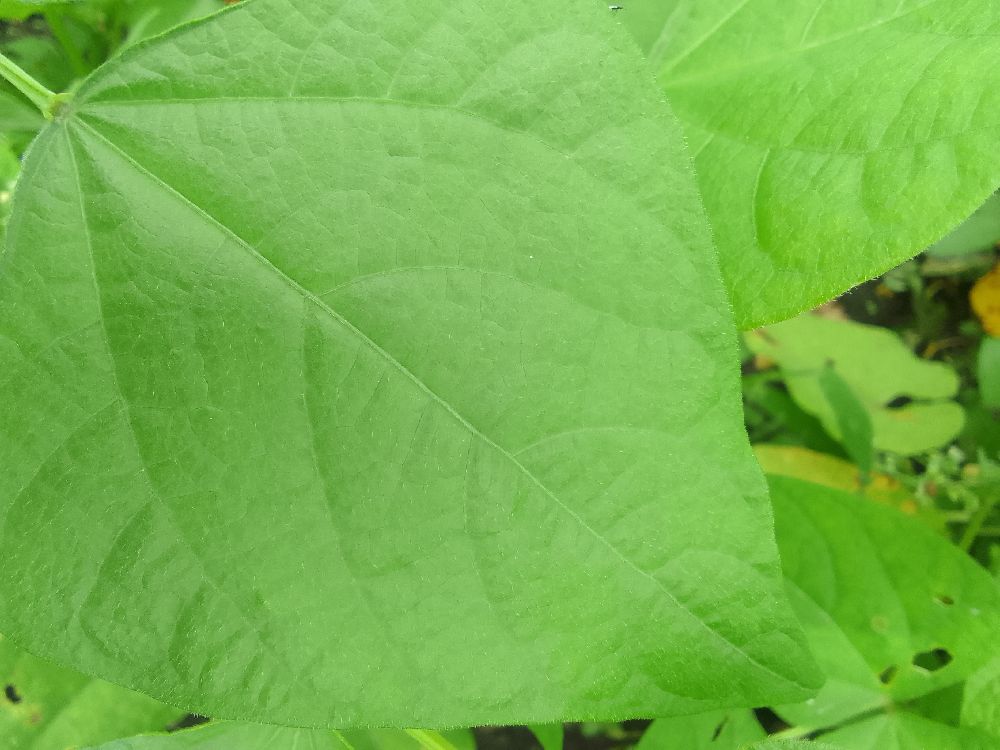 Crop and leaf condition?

common bean, healthy
